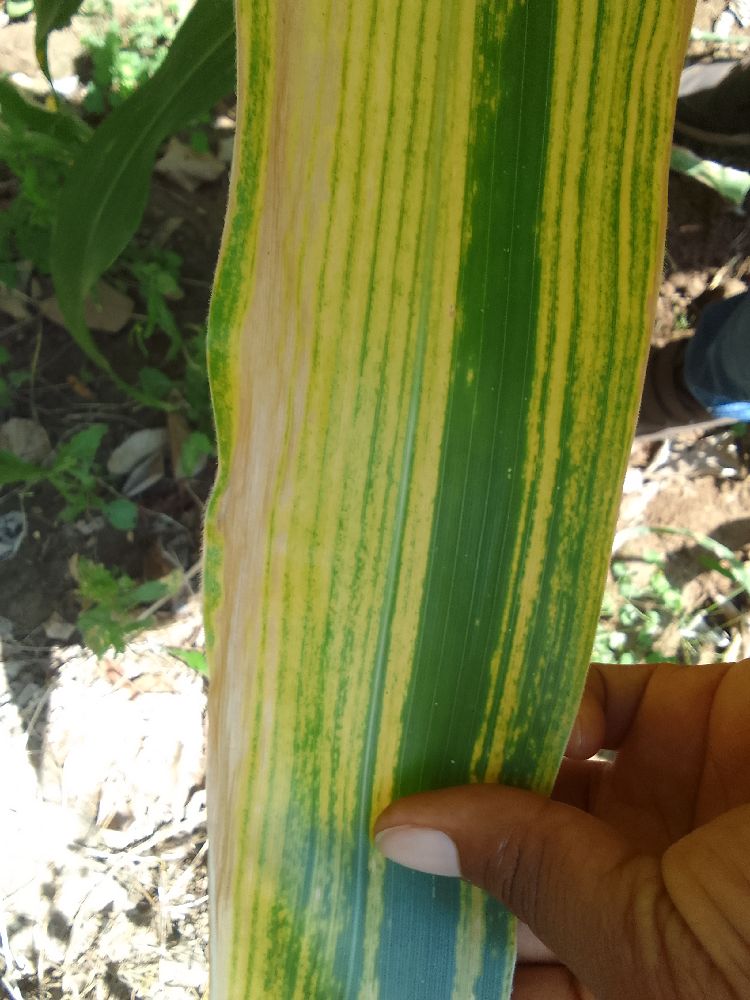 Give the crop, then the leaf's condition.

maize, maize lethal necrosis
